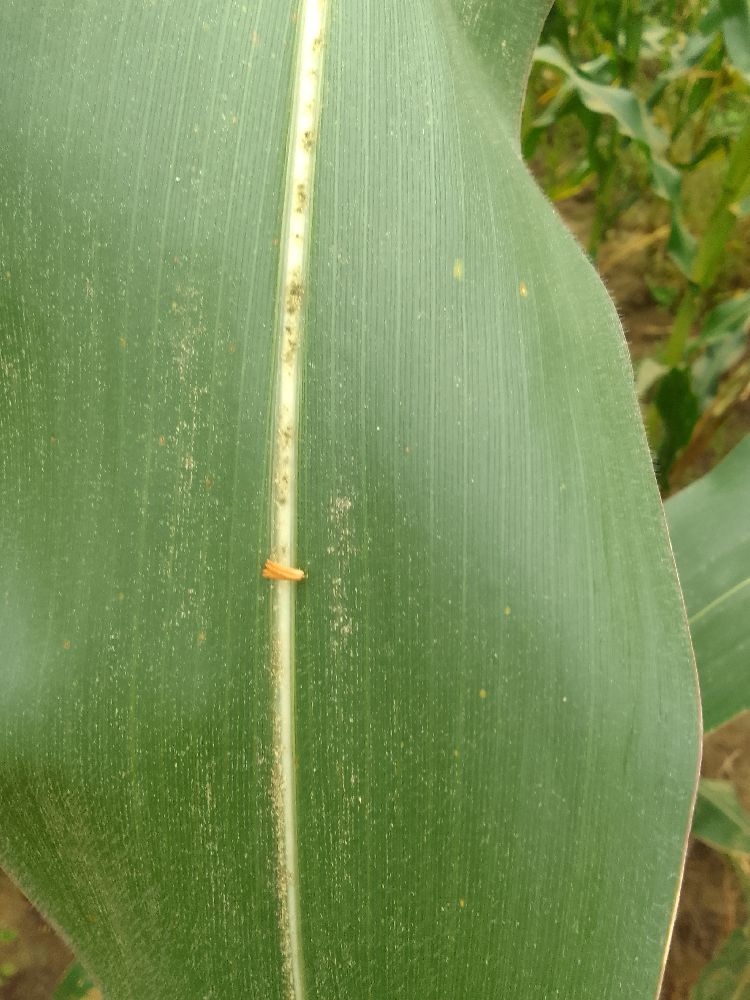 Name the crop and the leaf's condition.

maize, healthy
